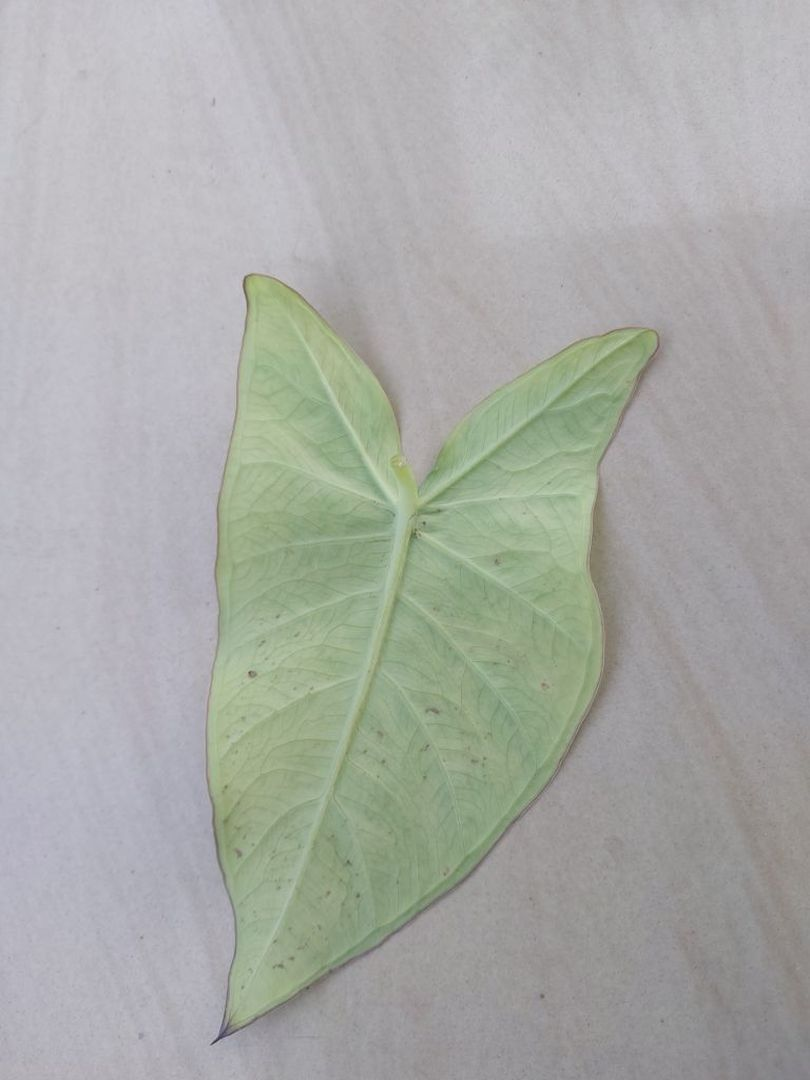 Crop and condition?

taro, mosaic
